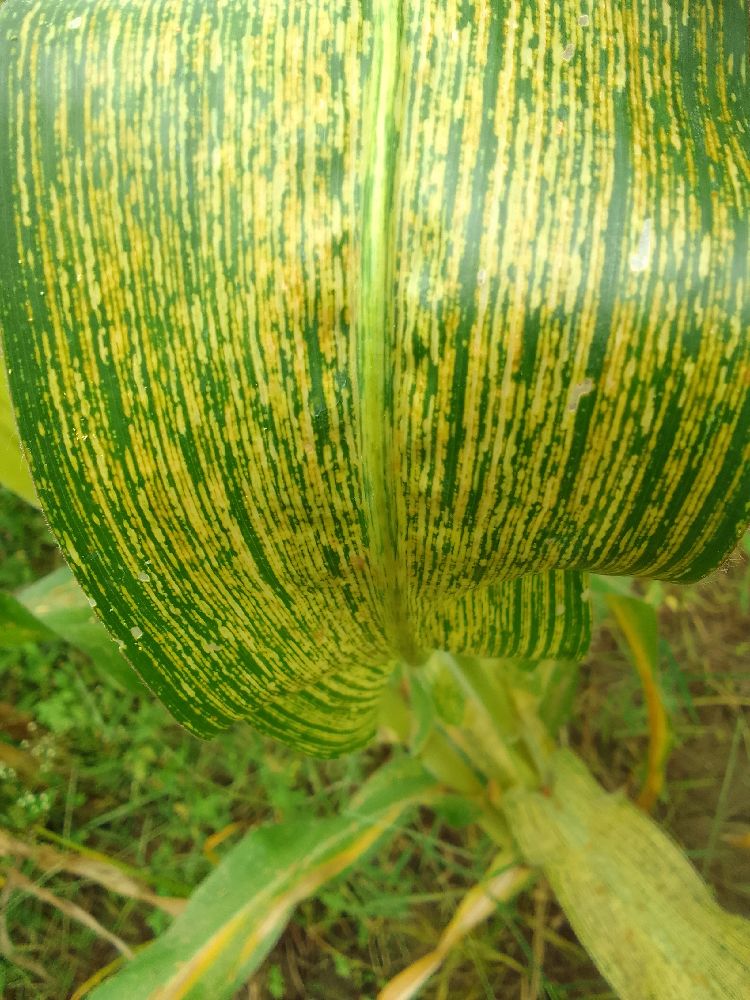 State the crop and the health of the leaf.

maize, maize streak virus
